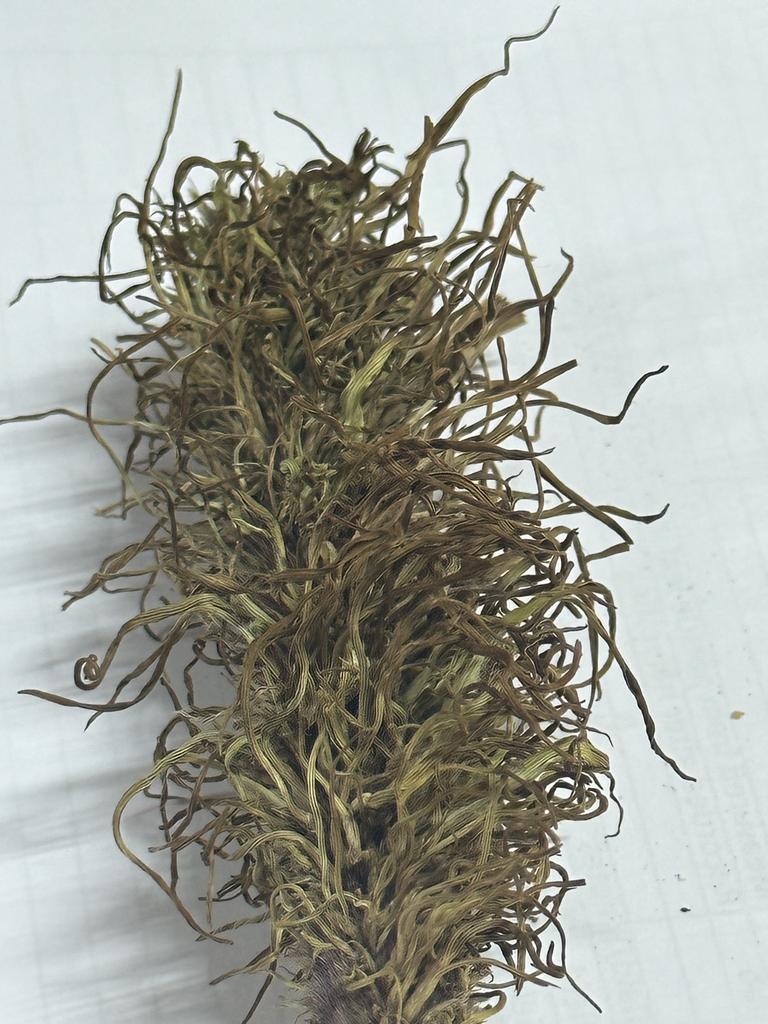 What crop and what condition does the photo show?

pearl millet, sclerospora graminicola
